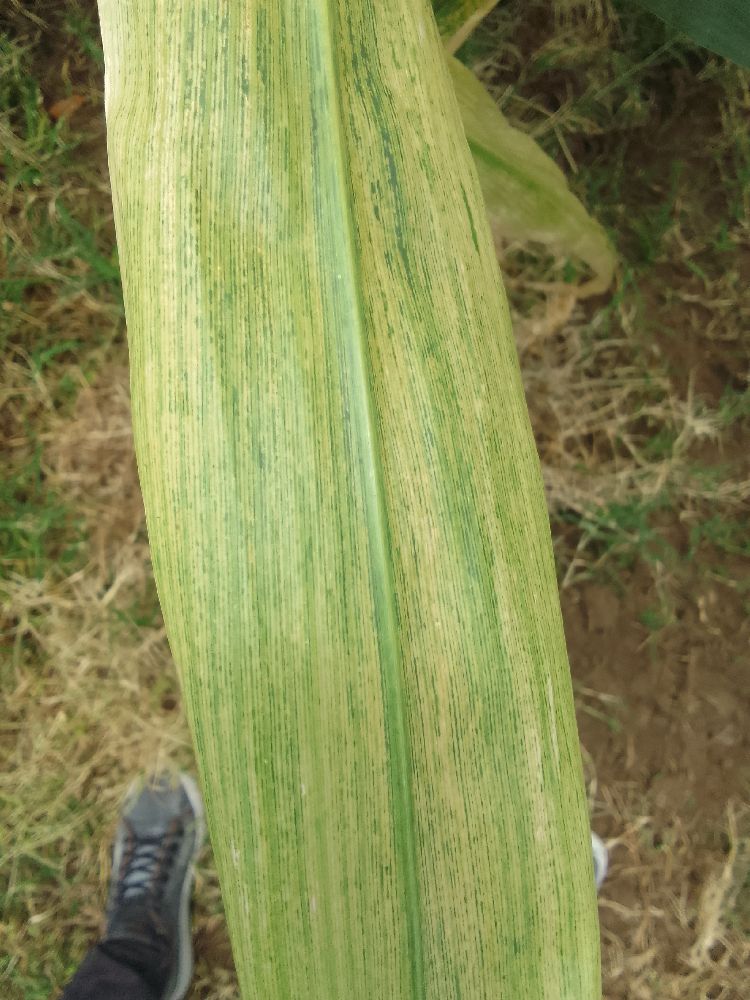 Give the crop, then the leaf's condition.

maize, maize lethal necrosis
